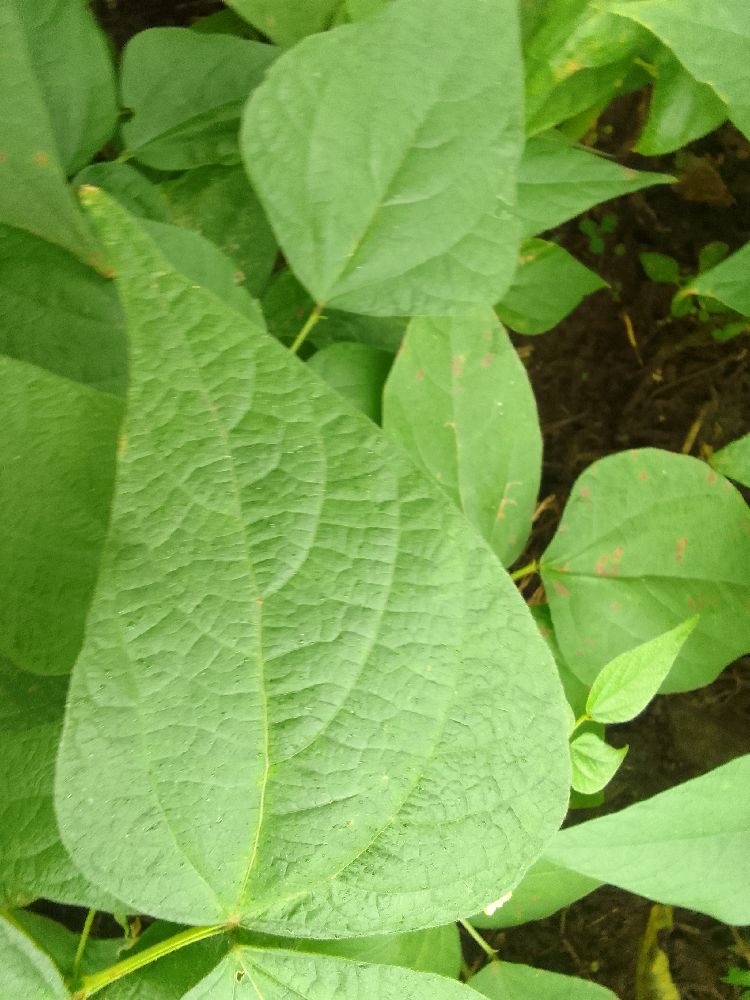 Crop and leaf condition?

common bean, healthy
